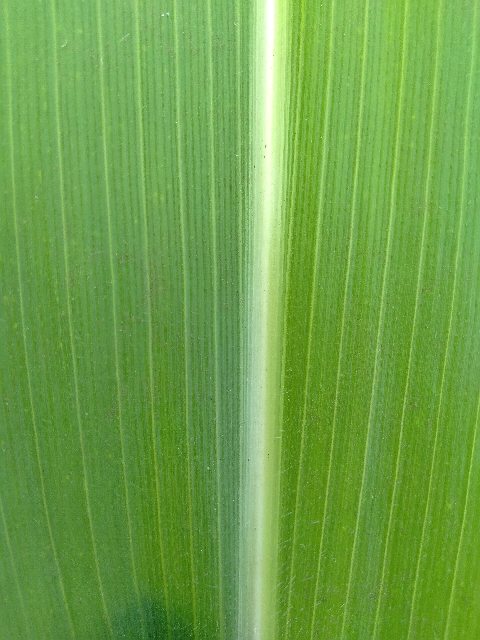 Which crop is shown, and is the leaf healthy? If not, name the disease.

maize, healthy
